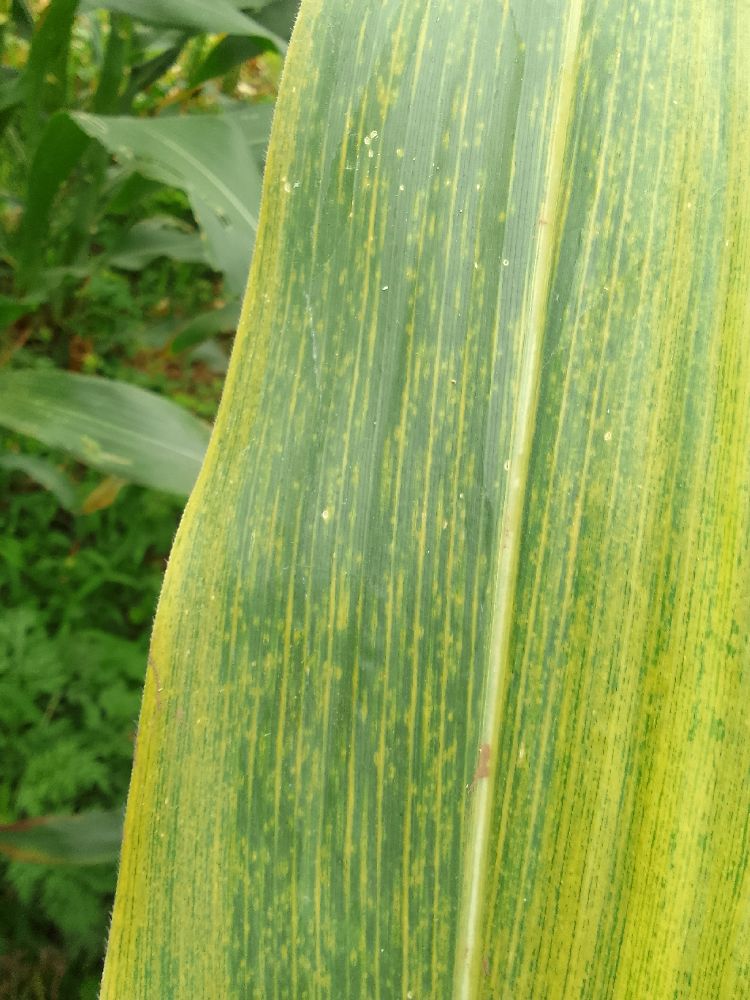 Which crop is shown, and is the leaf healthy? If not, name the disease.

maize, maize lethal necrosis
